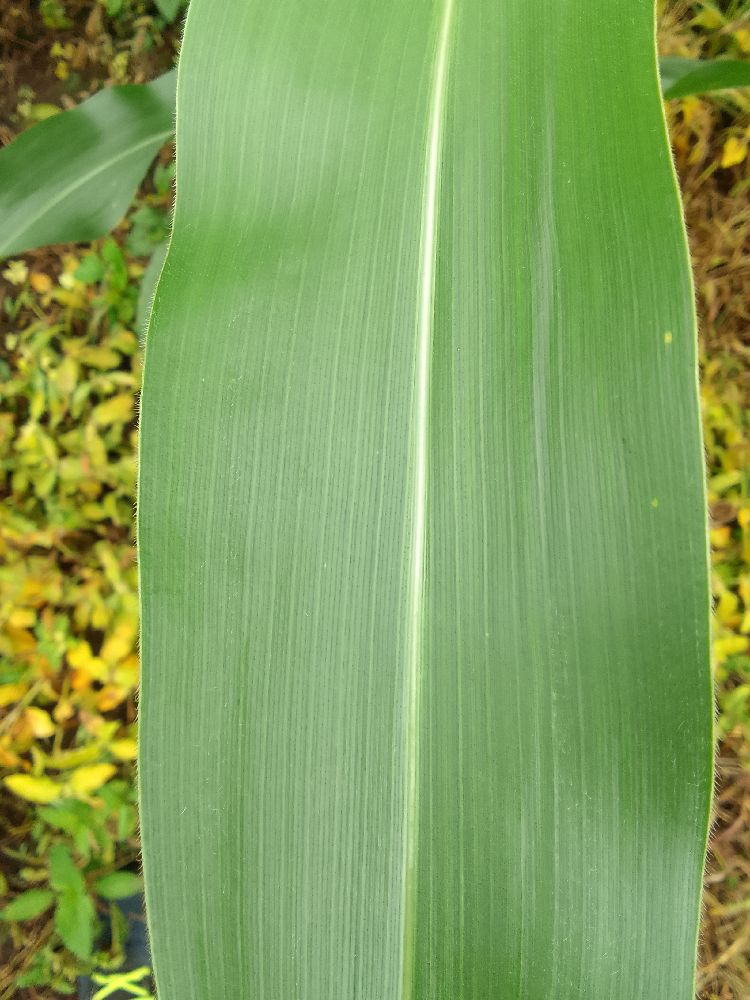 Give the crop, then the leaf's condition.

maize, healthy
